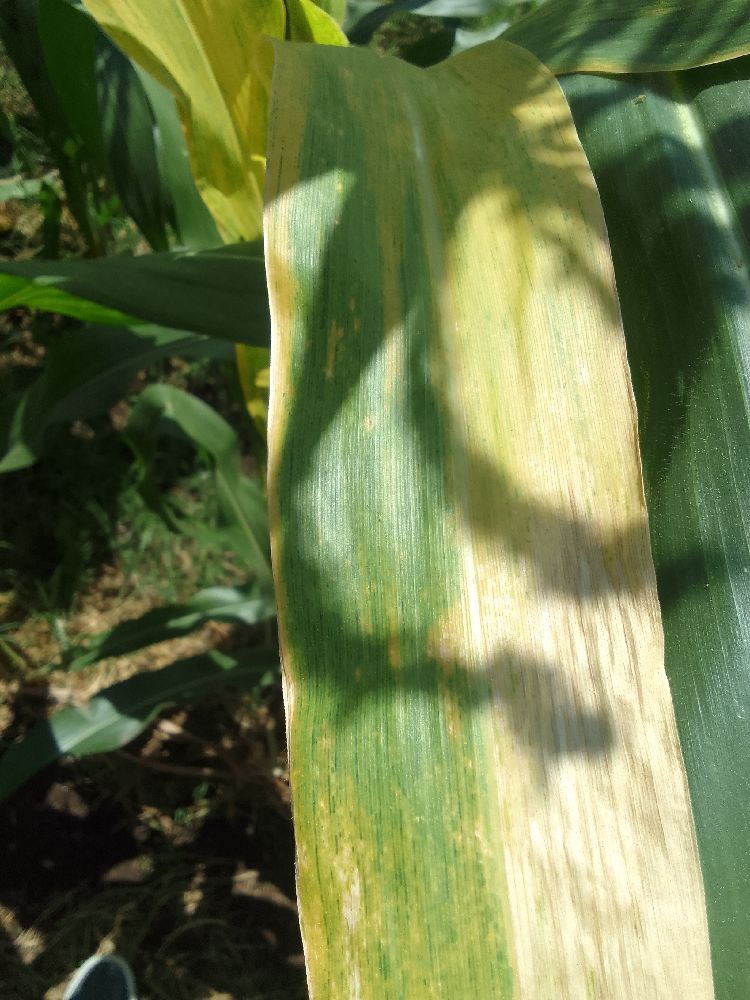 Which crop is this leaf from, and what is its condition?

maize, maize lethal necrosis
